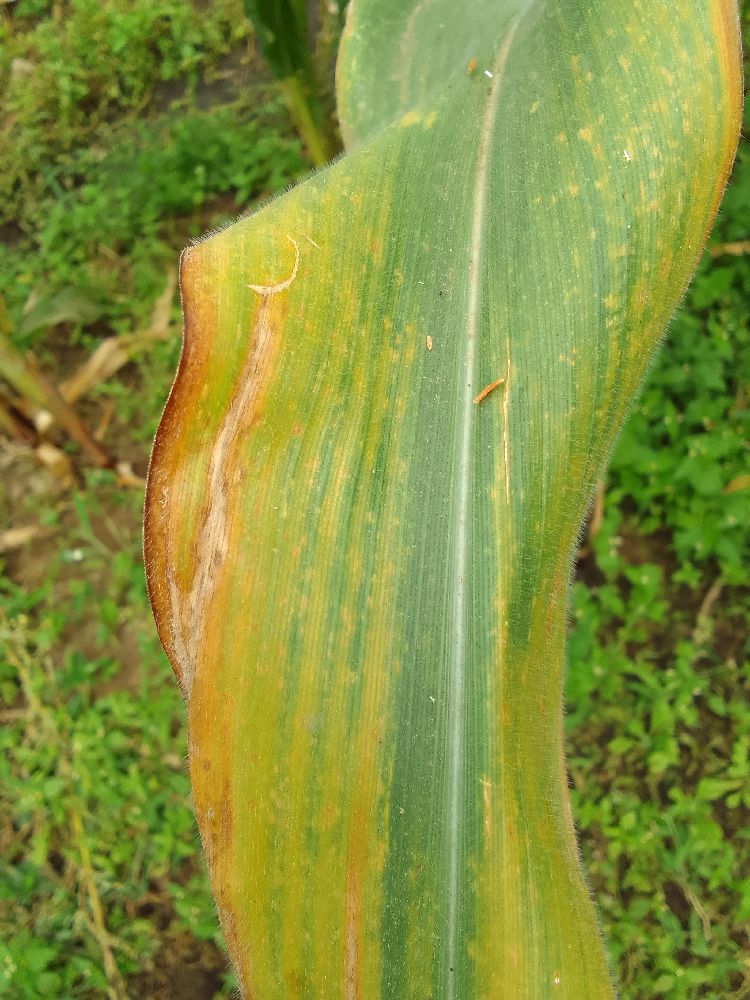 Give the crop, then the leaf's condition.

maize, maize lethal necrosis
